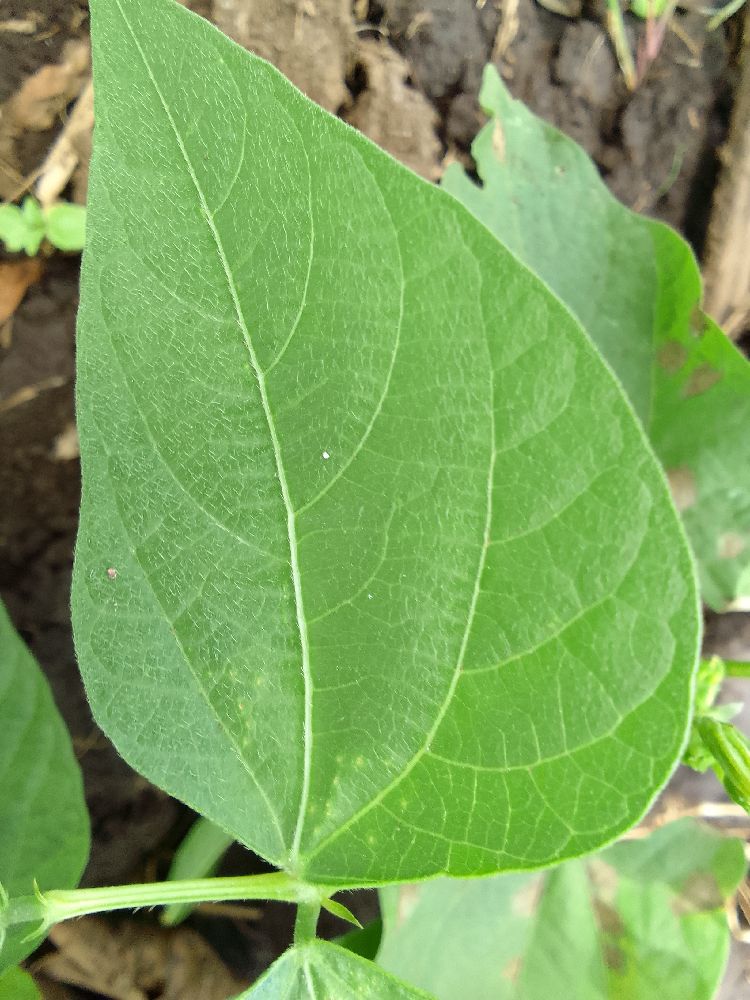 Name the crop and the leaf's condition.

common bean, healthy
